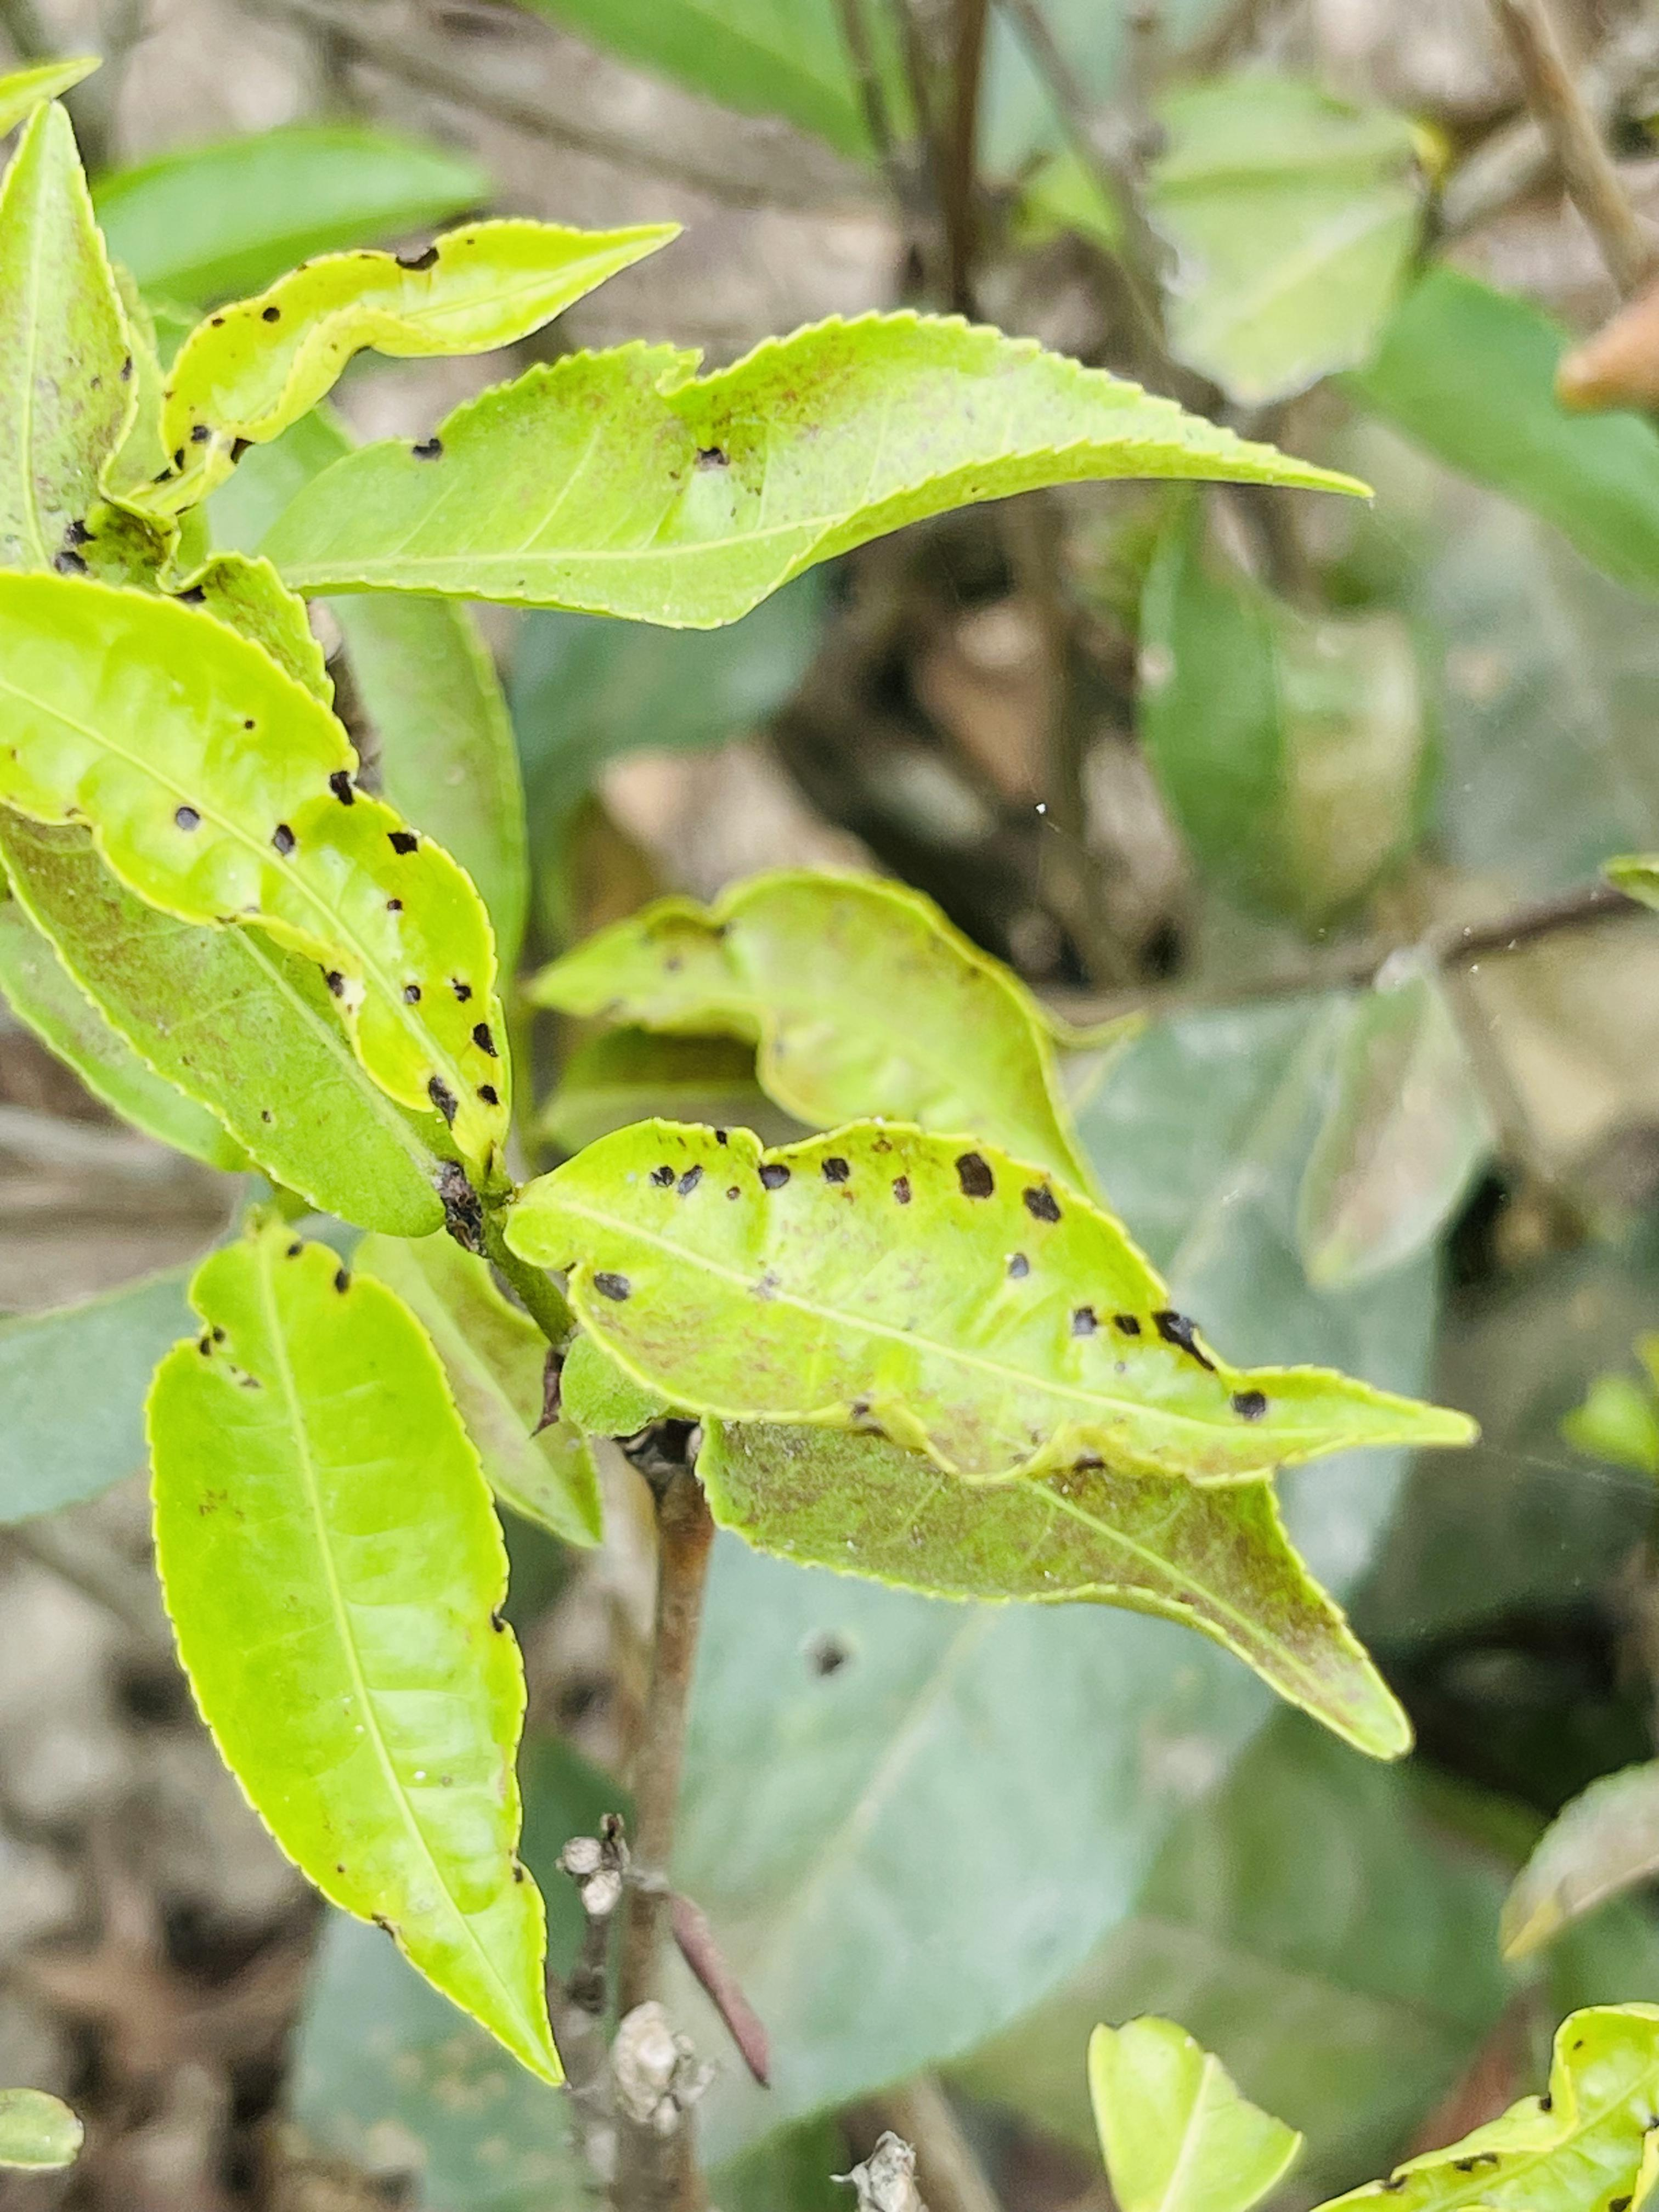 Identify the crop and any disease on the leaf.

tea, helopeltis
